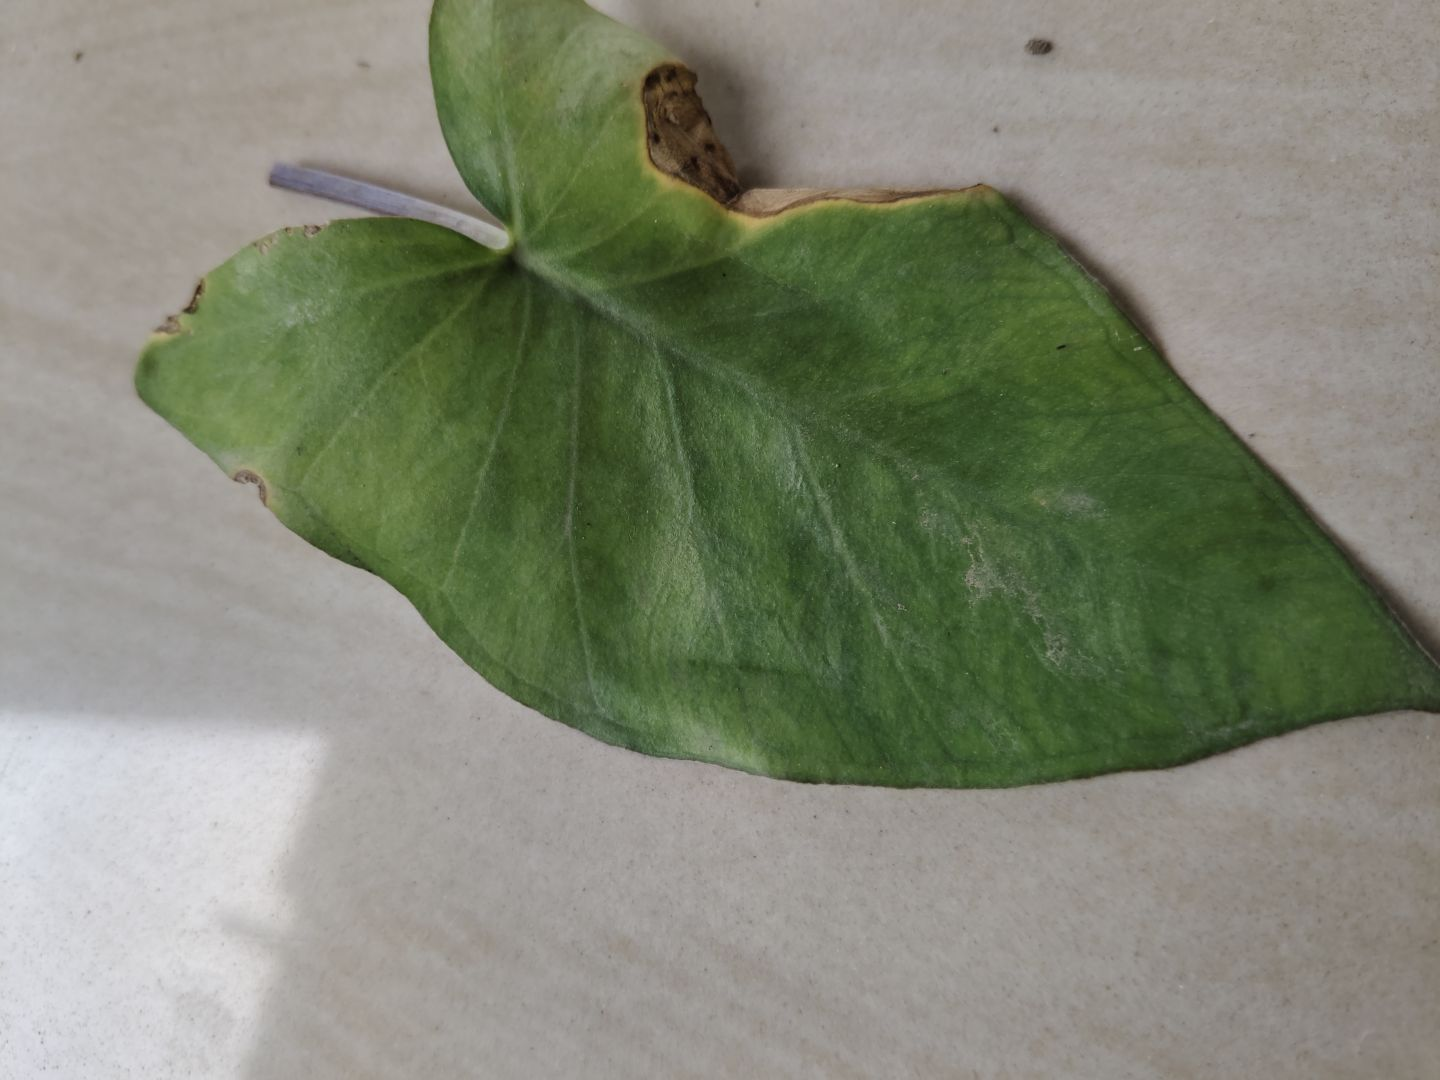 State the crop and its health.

taro, leaf blight
